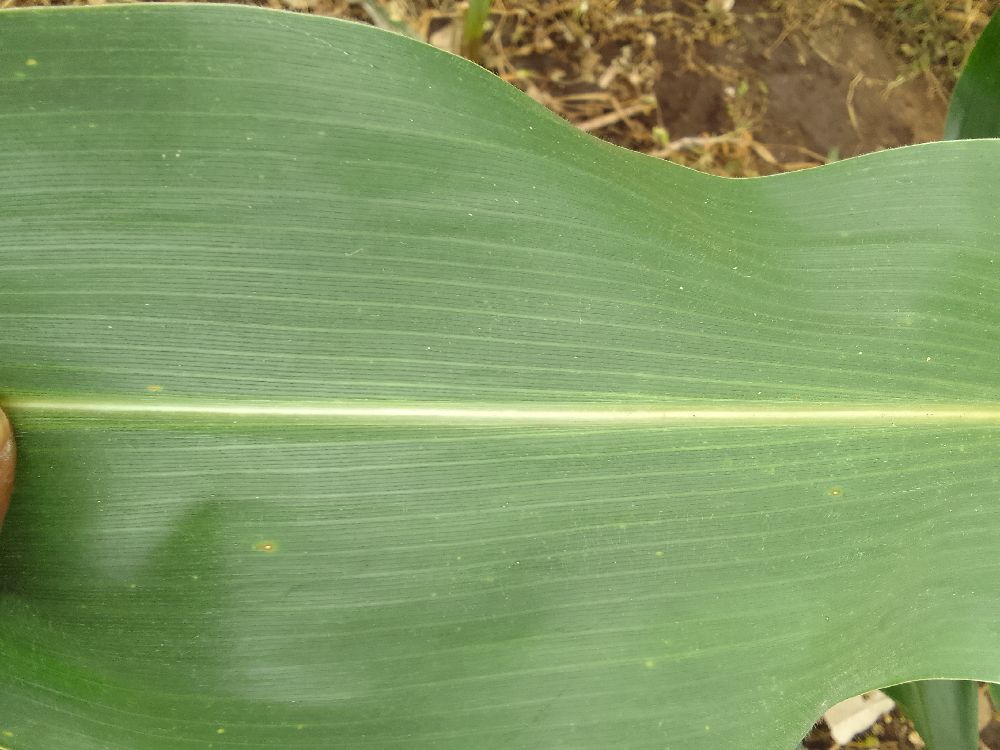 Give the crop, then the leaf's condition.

maize, healthy
